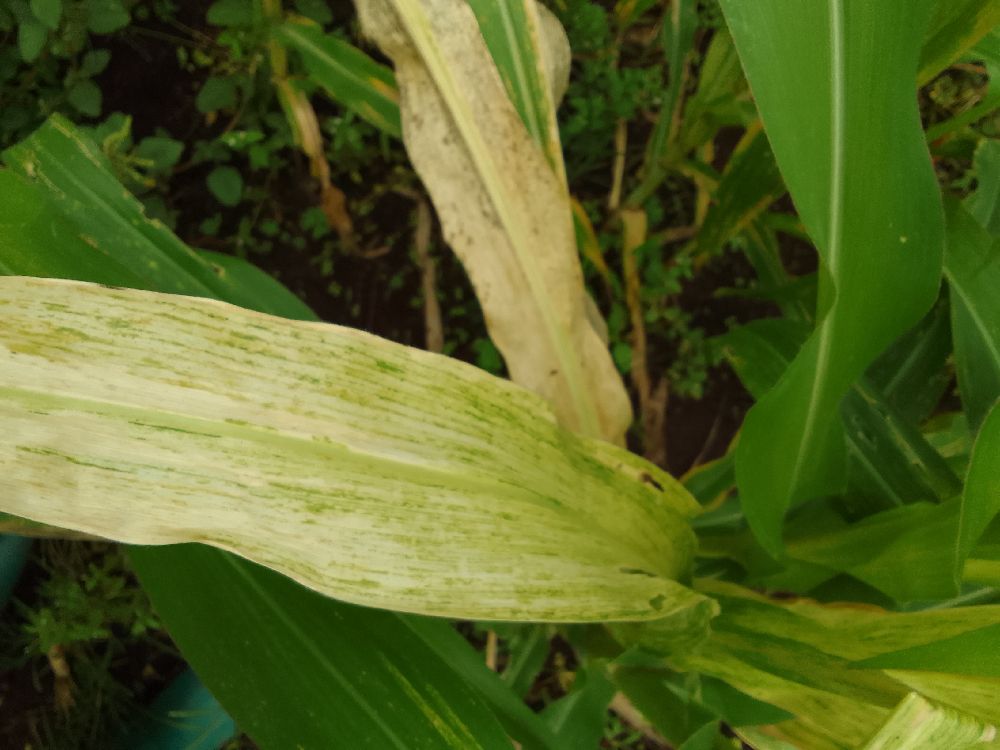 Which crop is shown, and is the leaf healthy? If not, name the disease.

maize, maize lethal necrosis
